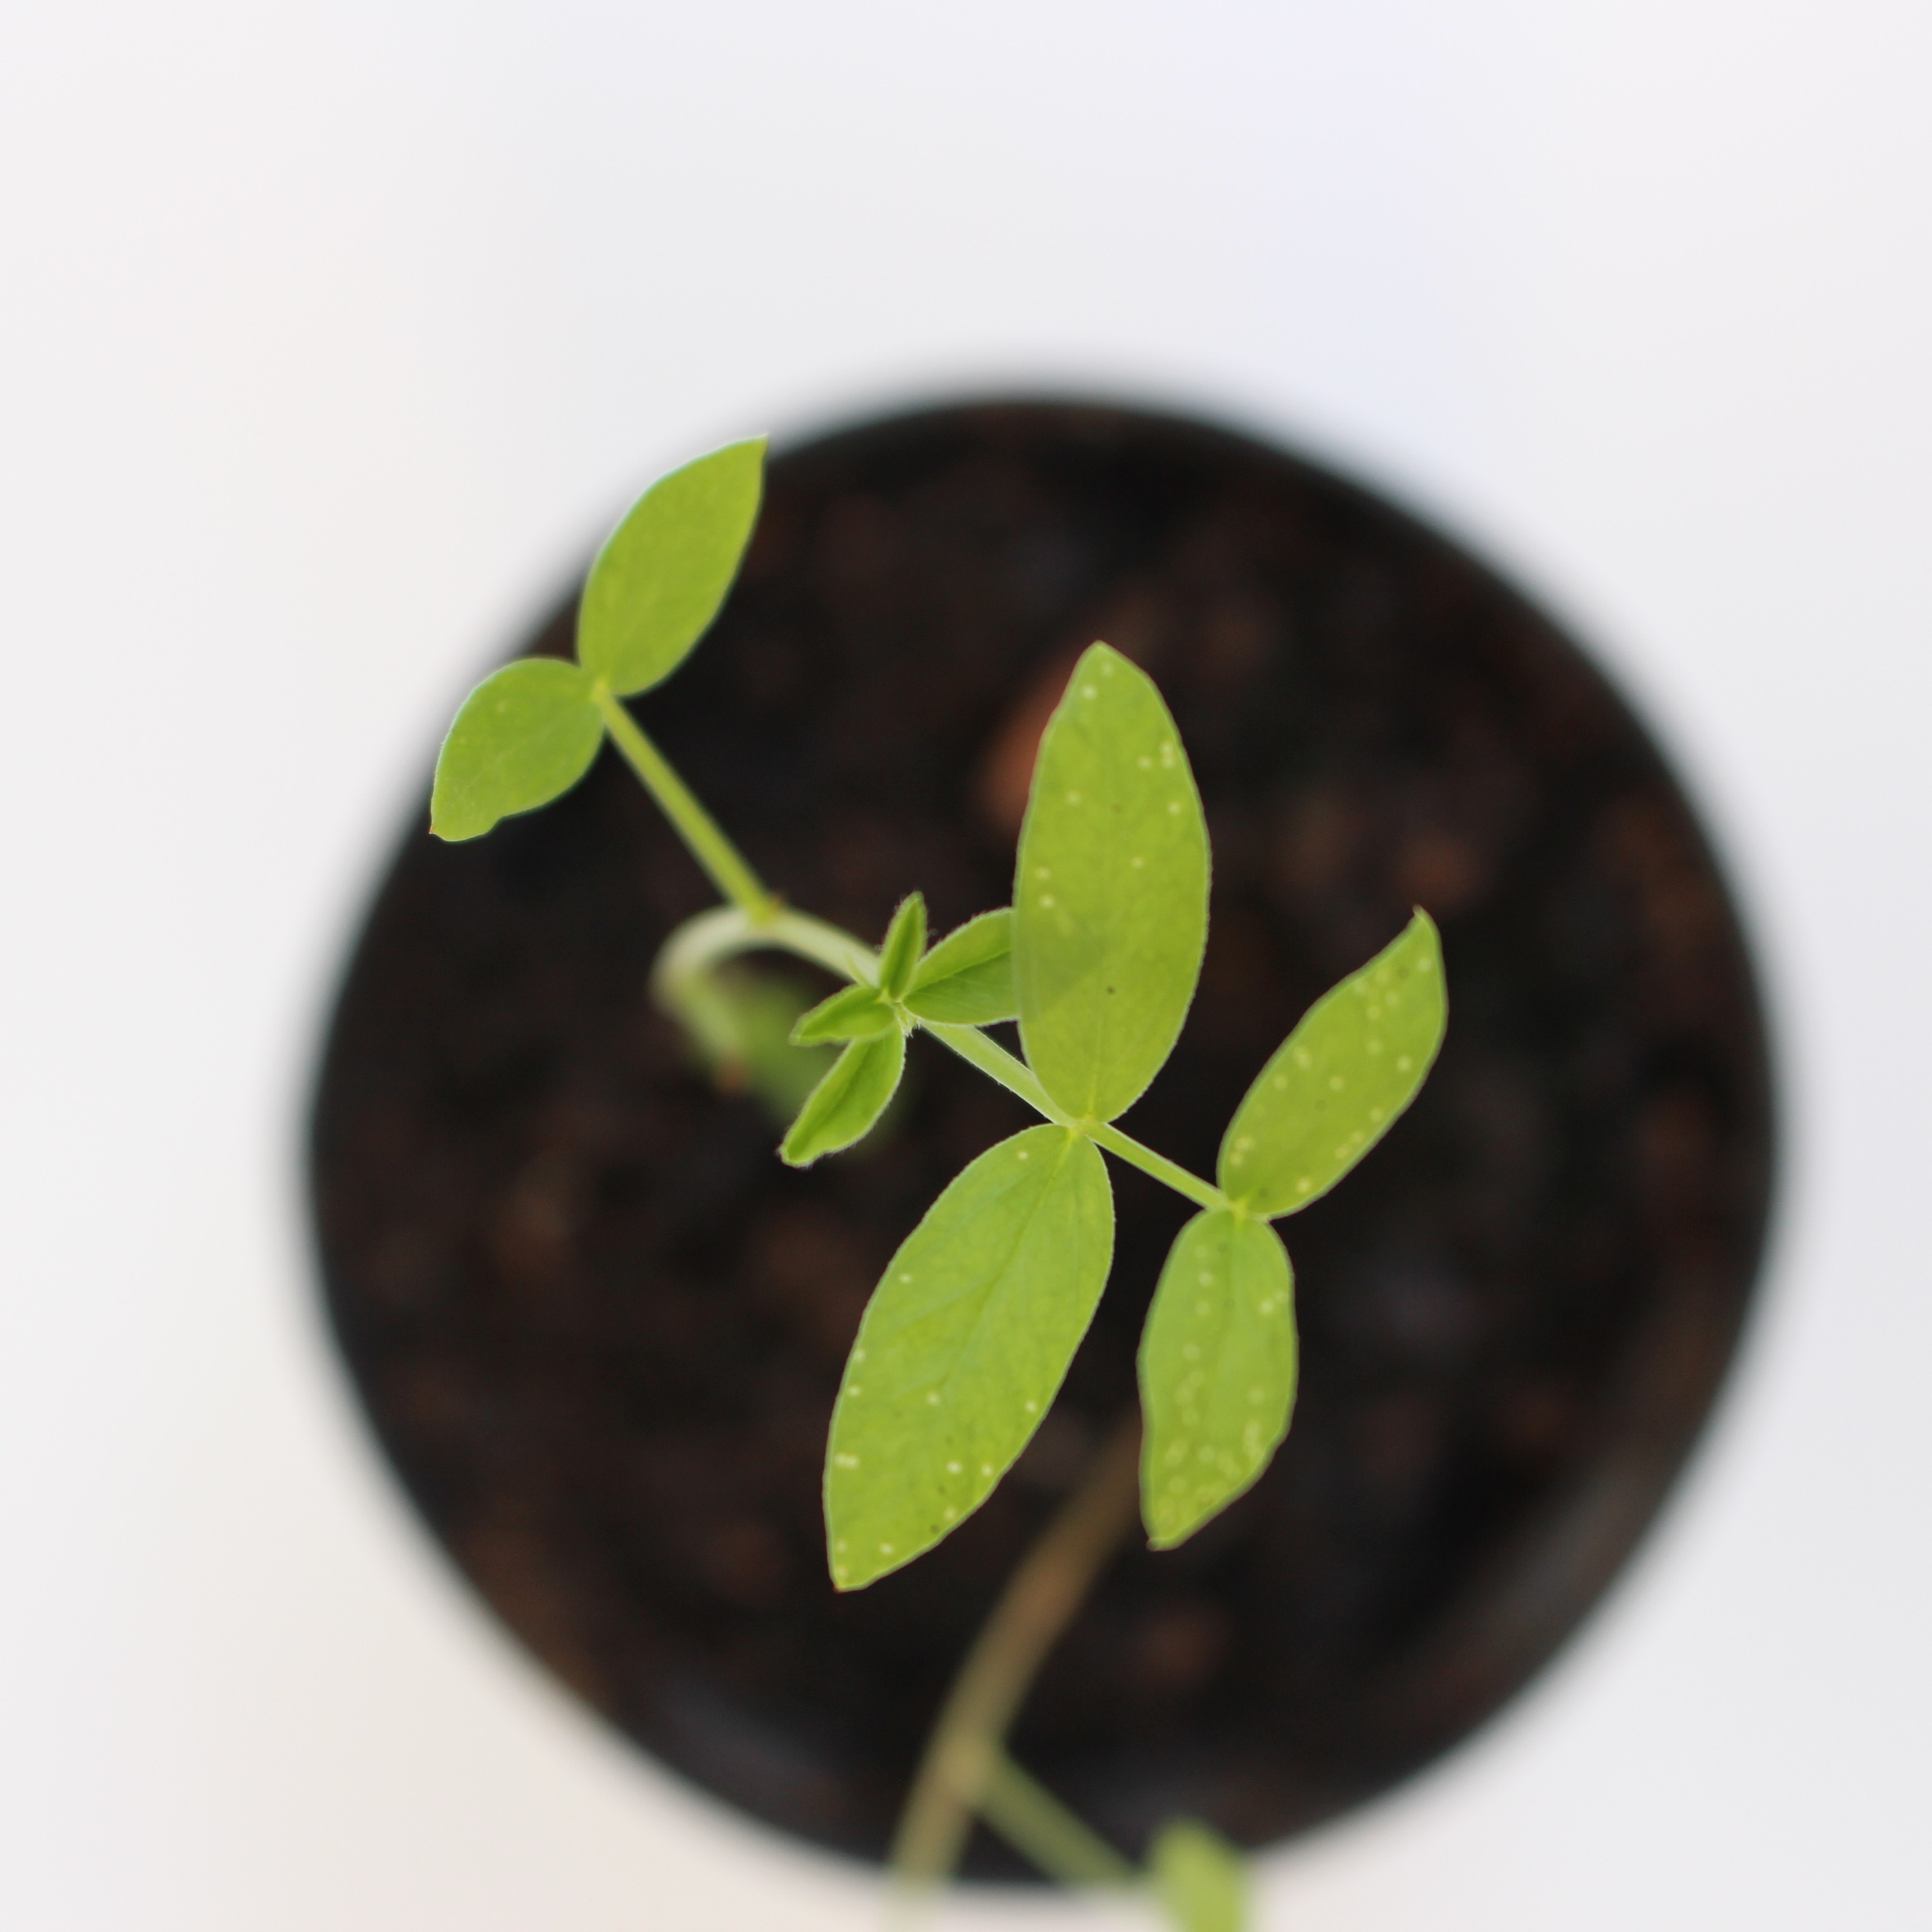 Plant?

Vicia sativa
